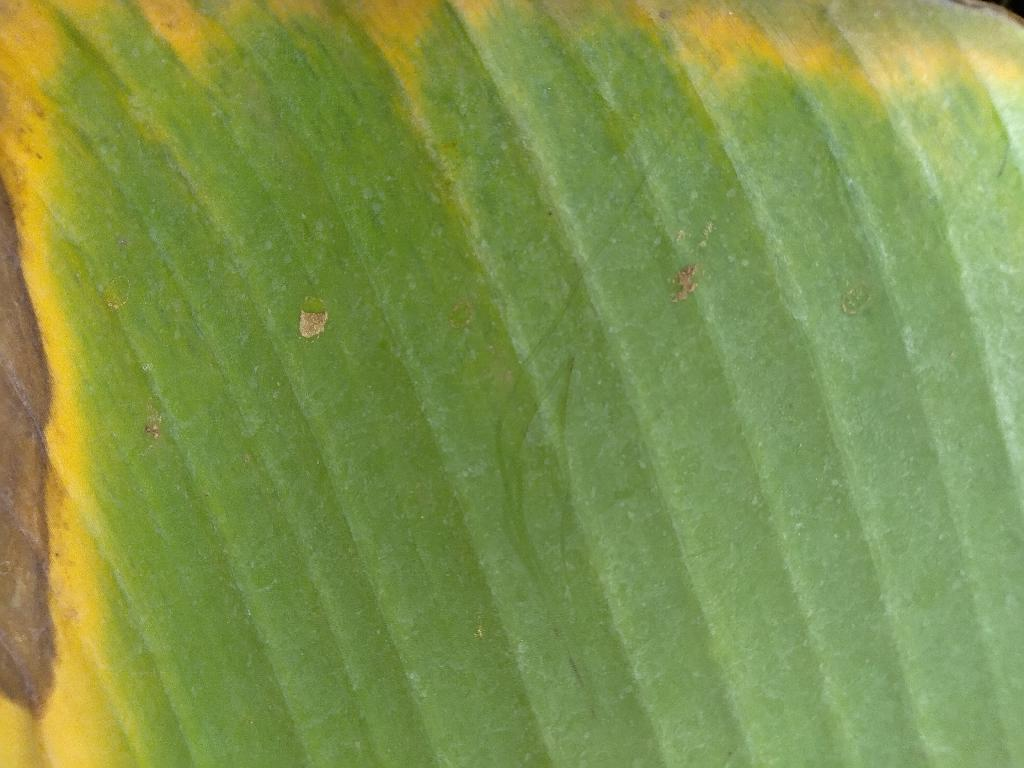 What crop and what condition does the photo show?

banana, fusarium wilt race 1
